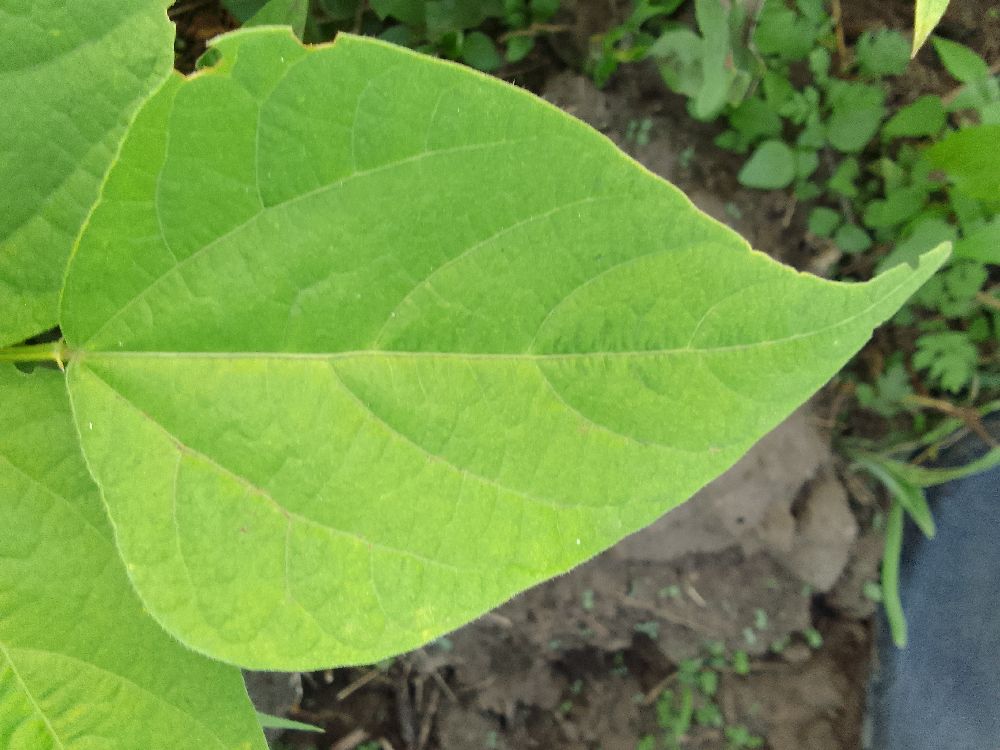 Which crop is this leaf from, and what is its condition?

common bean, healthy
